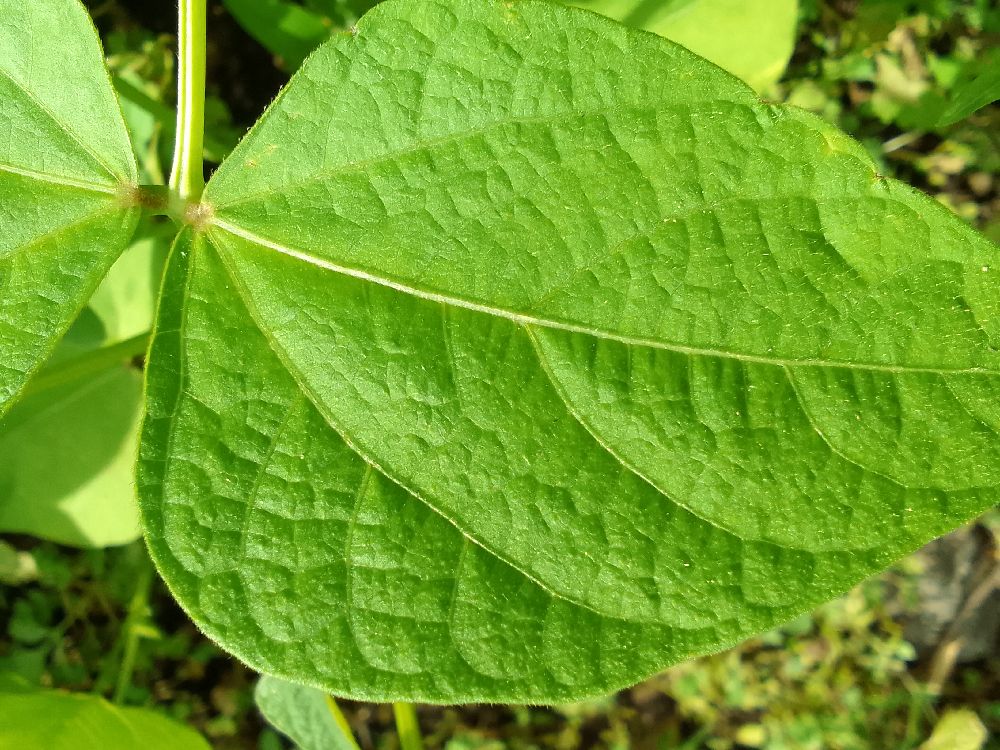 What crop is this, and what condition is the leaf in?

common bean, healthy
